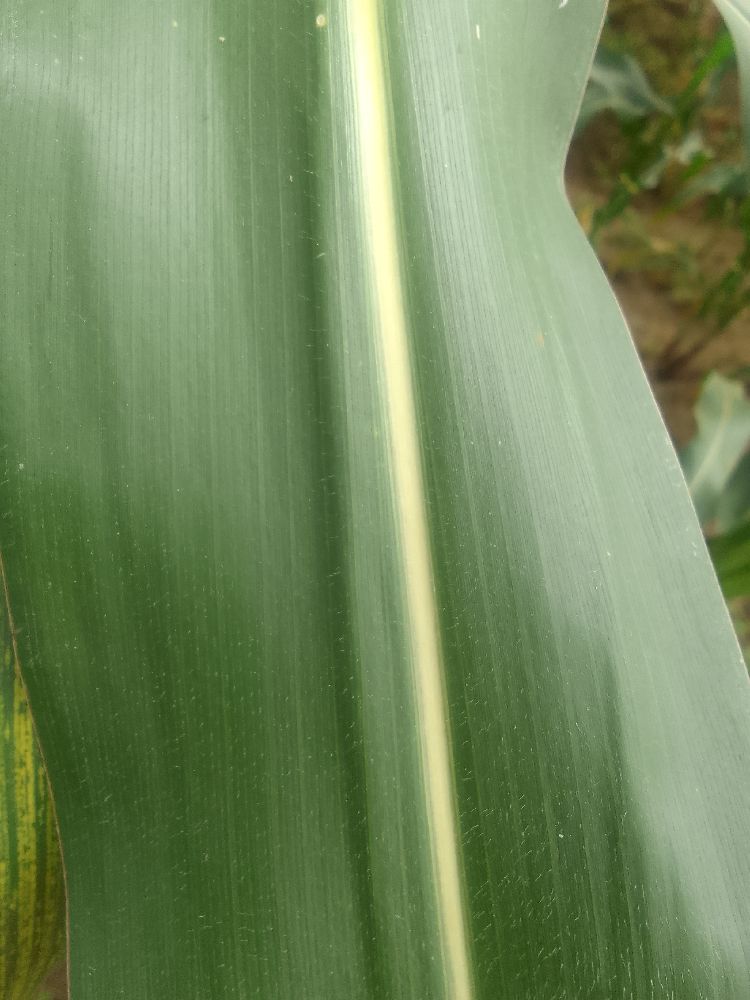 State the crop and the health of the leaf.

maize, healthy
